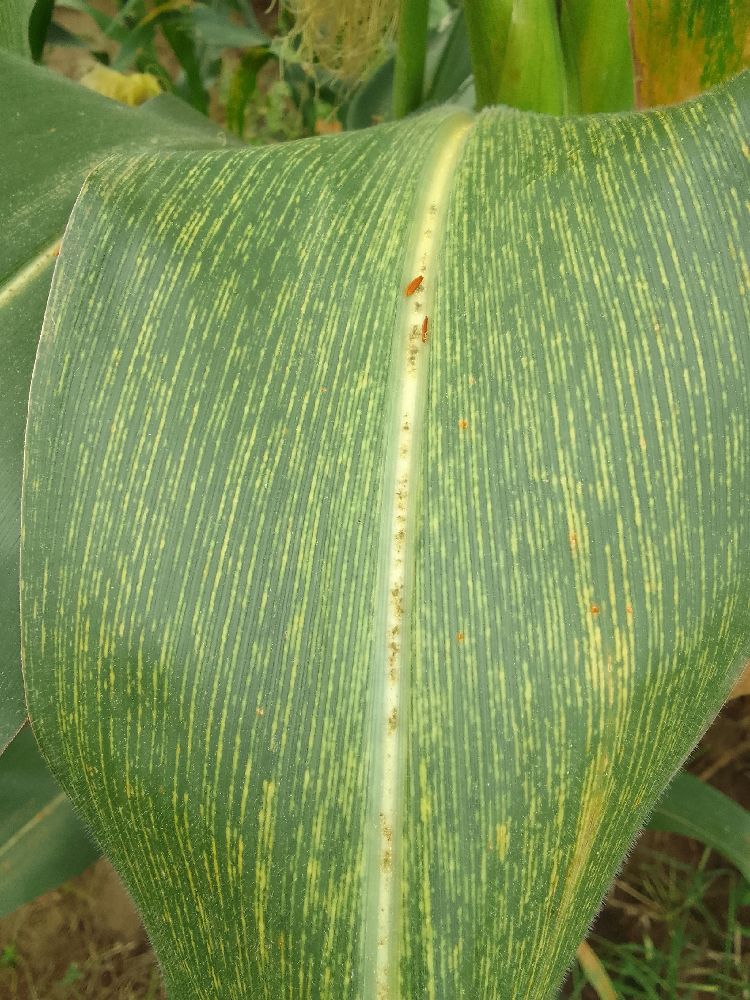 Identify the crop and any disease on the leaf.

maize, maize streak virus
